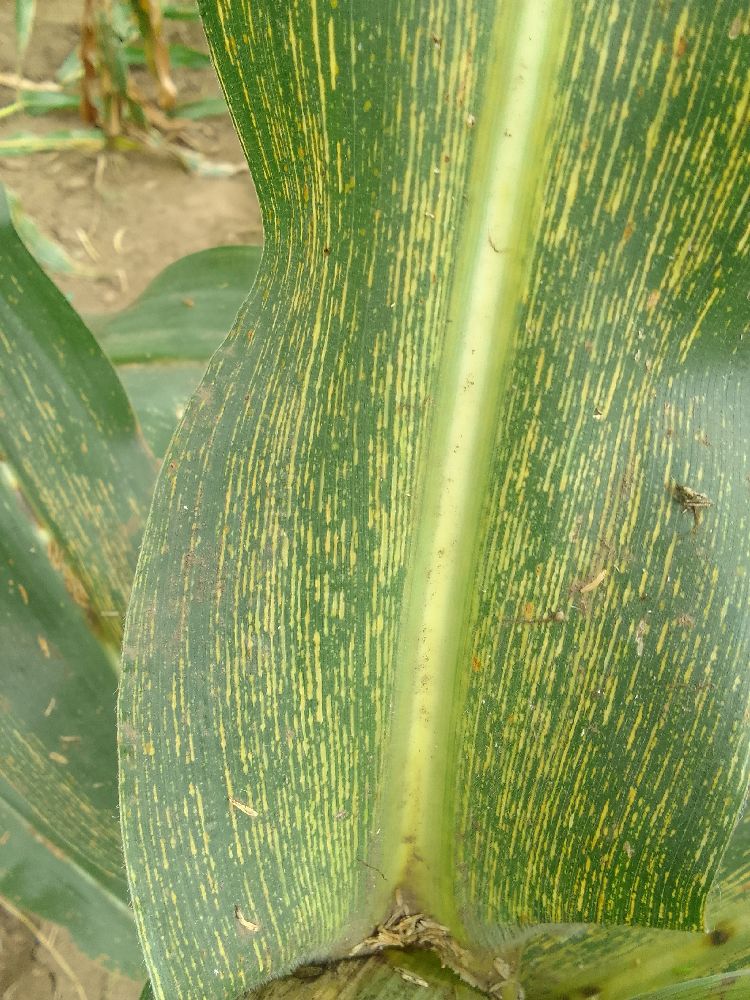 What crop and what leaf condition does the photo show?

maize, maize streak virus
